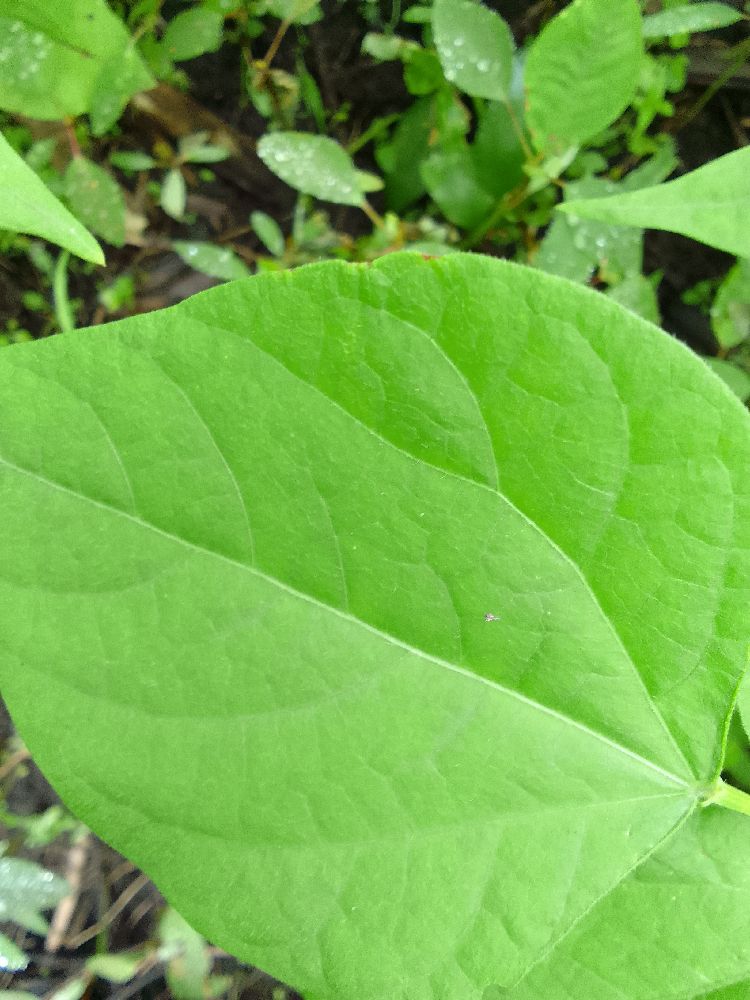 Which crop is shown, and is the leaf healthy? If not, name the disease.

common bean, healthy
